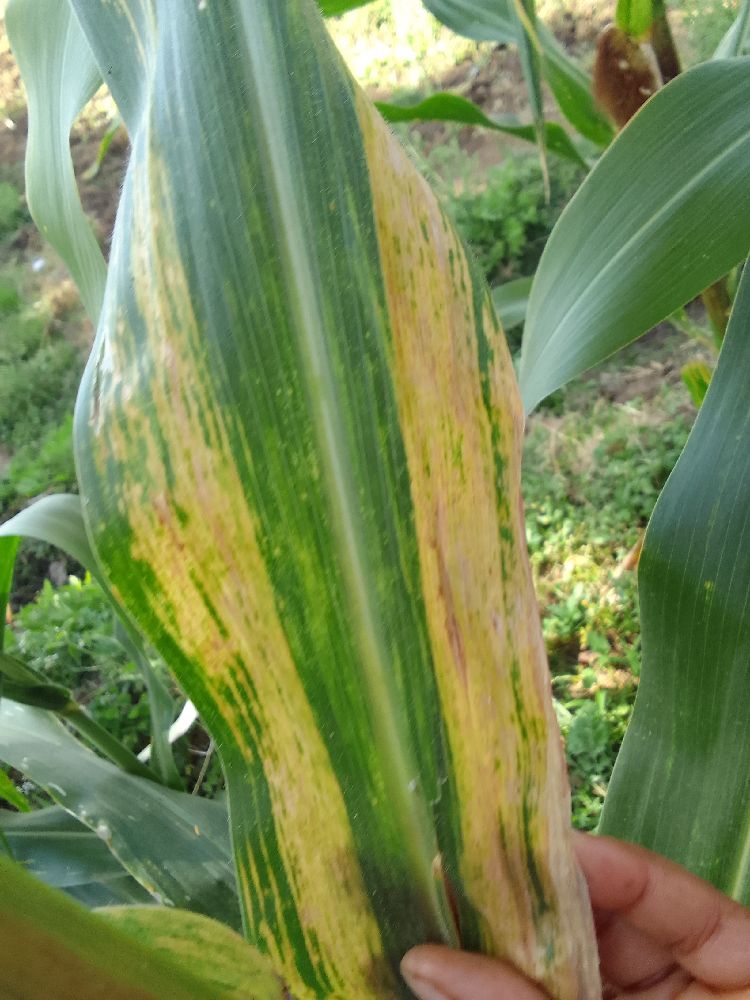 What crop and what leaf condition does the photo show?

maize, maize lethal necrosis
